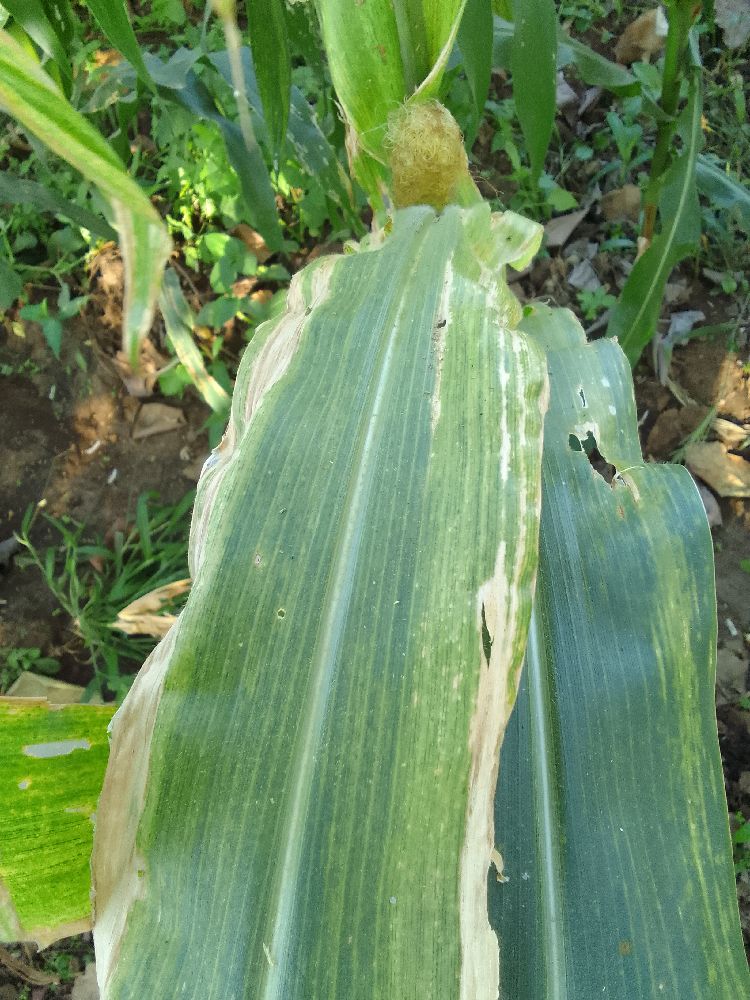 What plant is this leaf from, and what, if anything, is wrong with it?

maize, maize lethal necrosis
